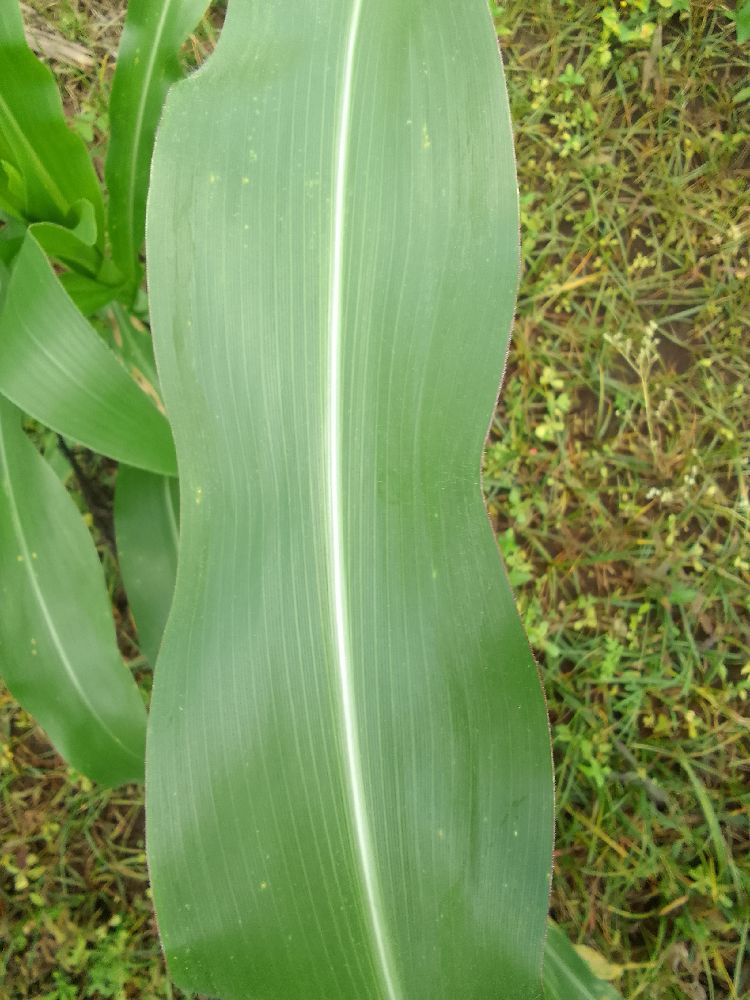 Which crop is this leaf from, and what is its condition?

maize, healthy
